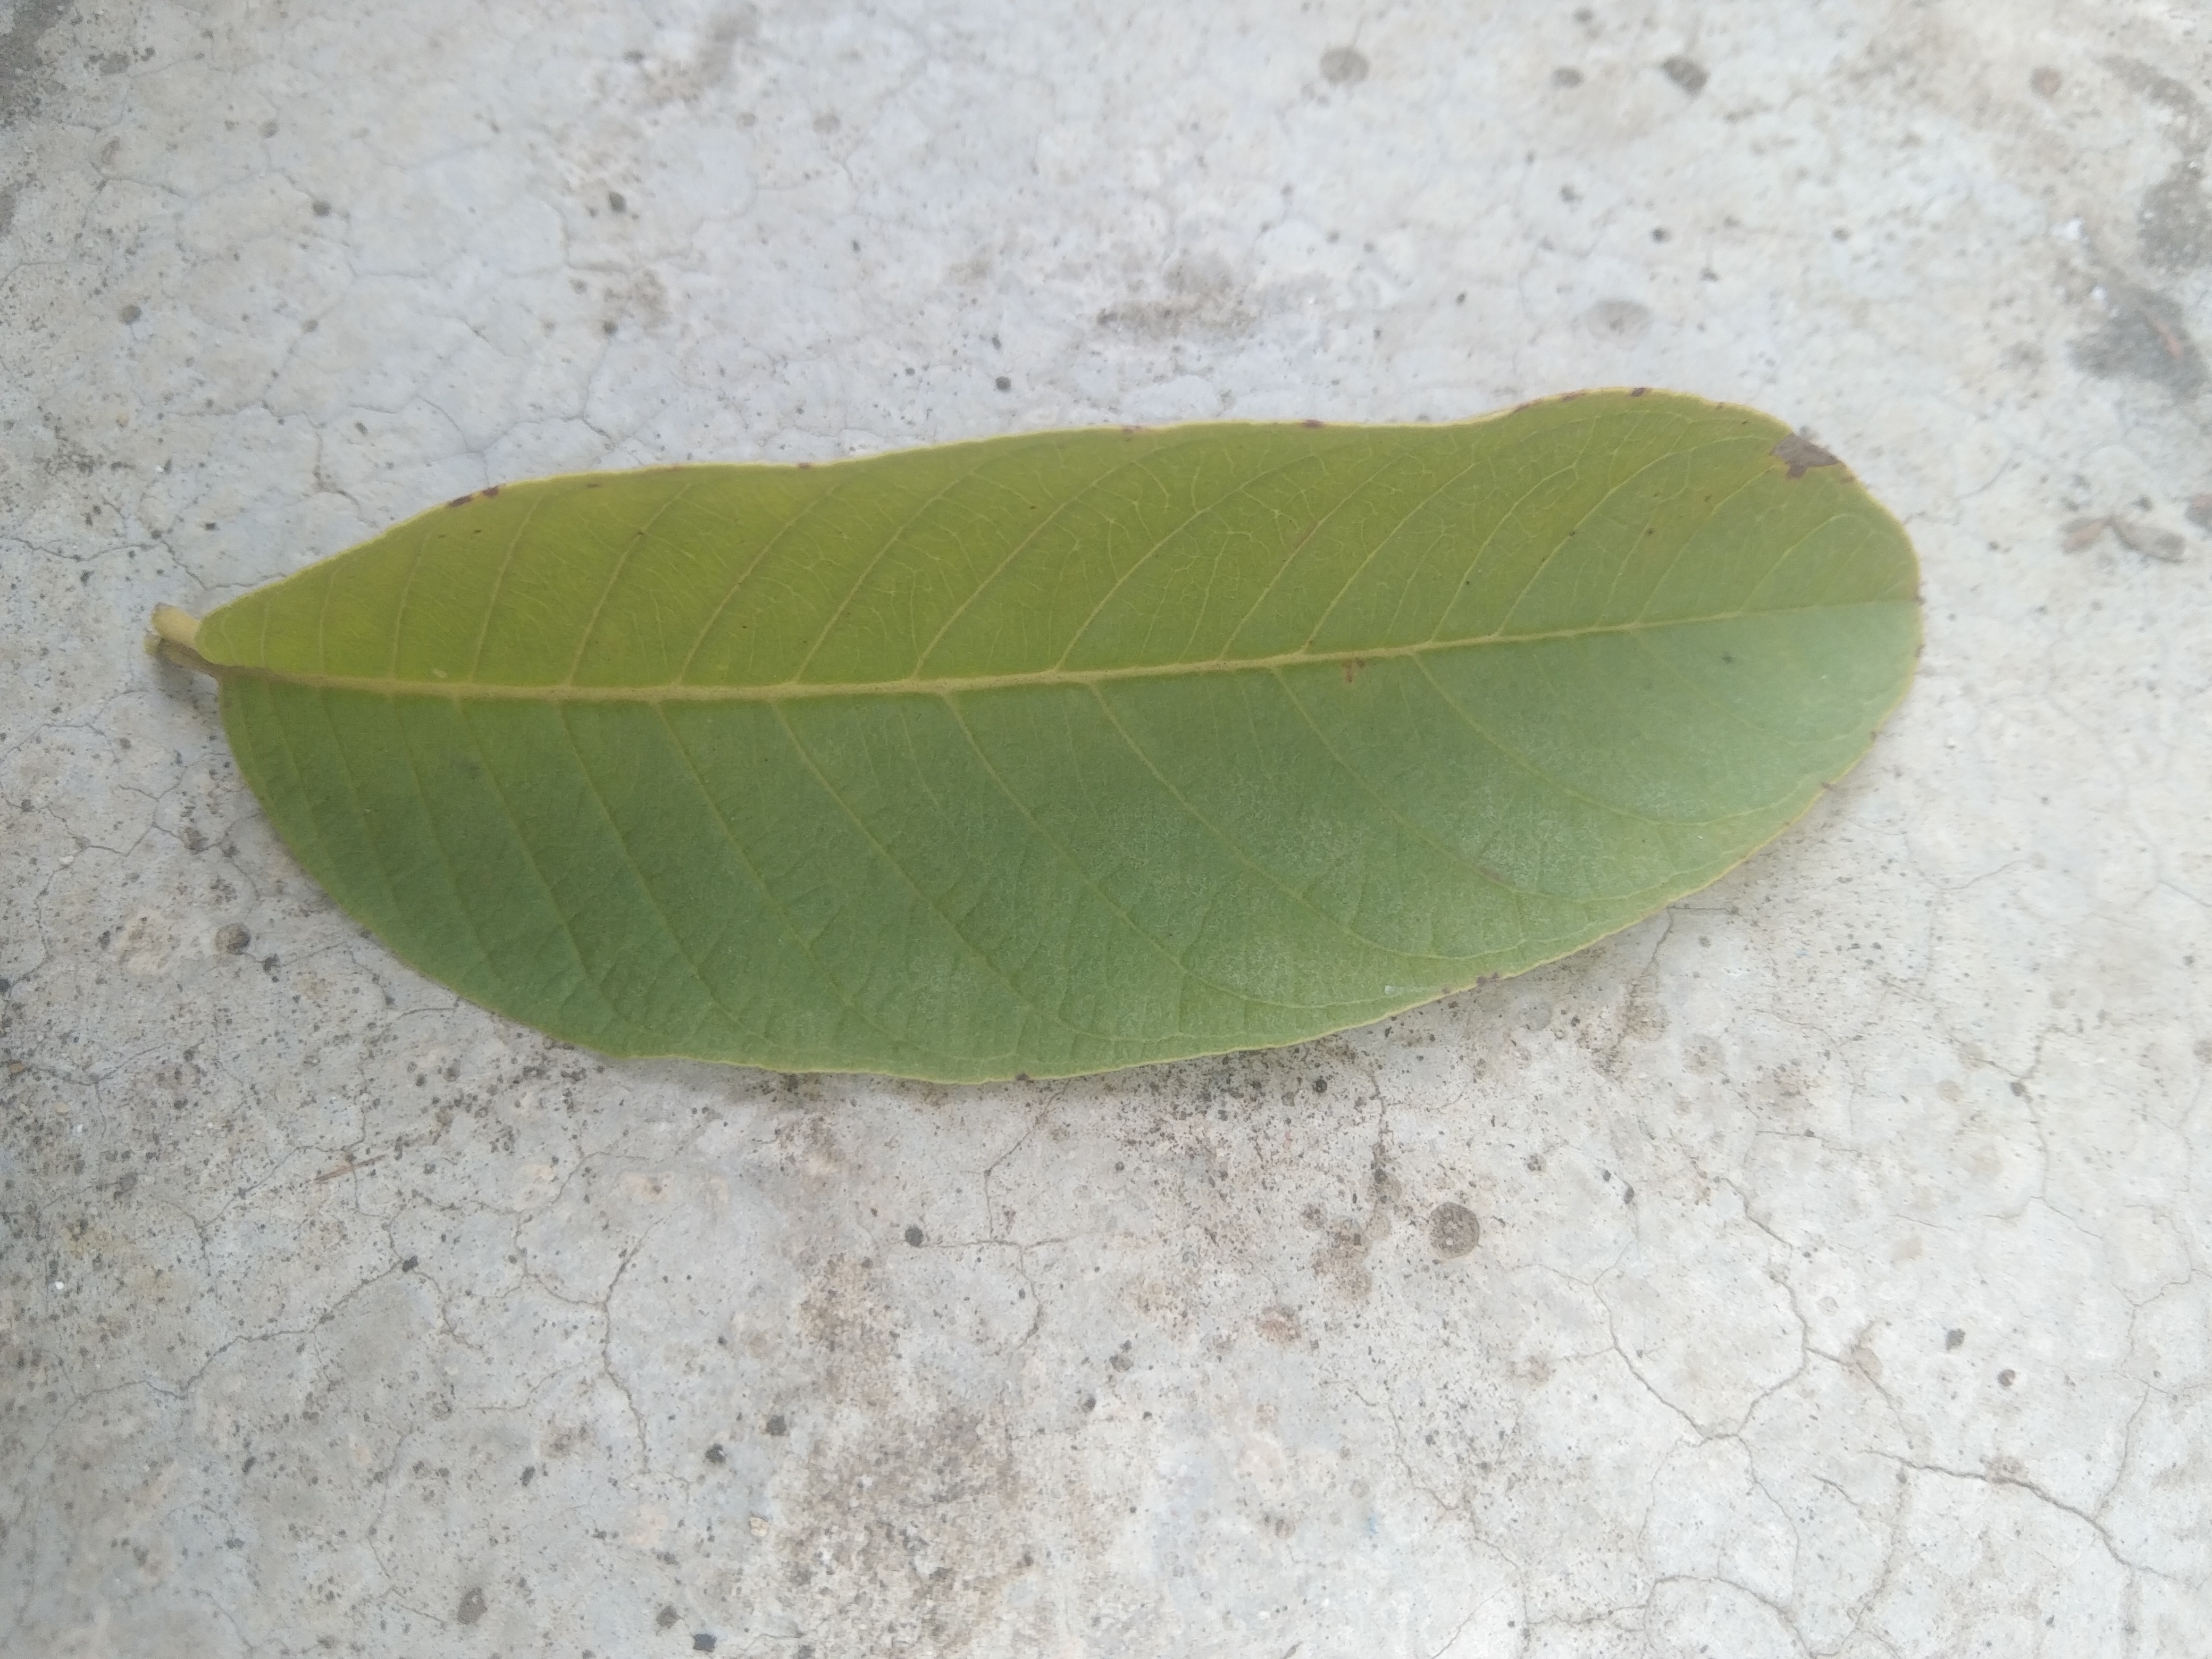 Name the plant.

guava
